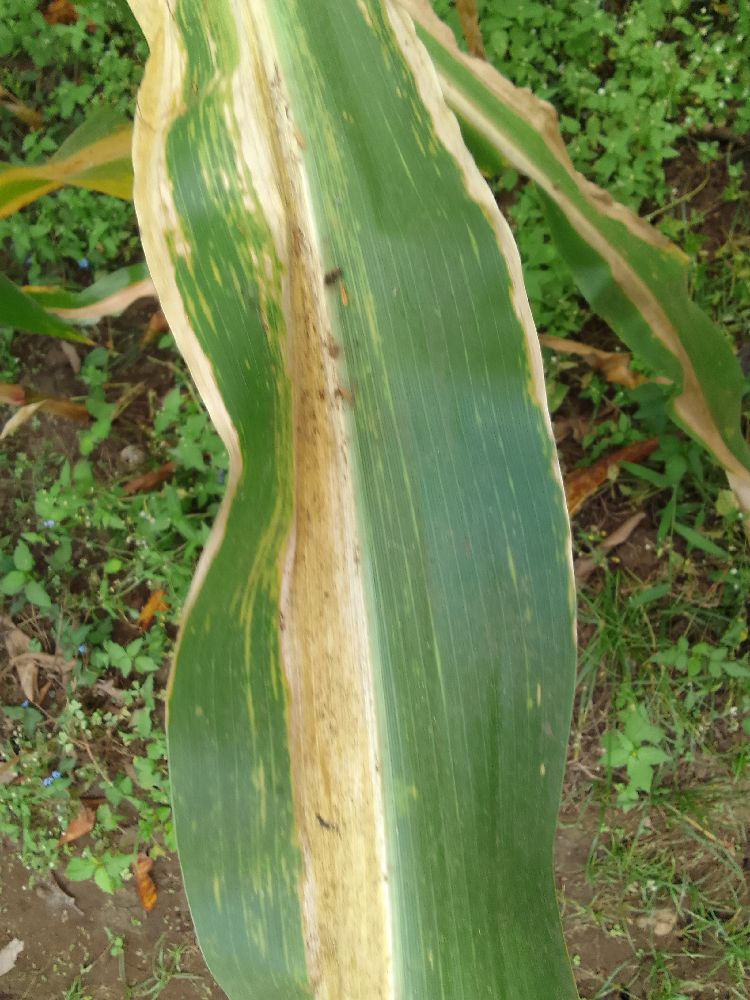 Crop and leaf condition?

maize, maize lethal necrosis
